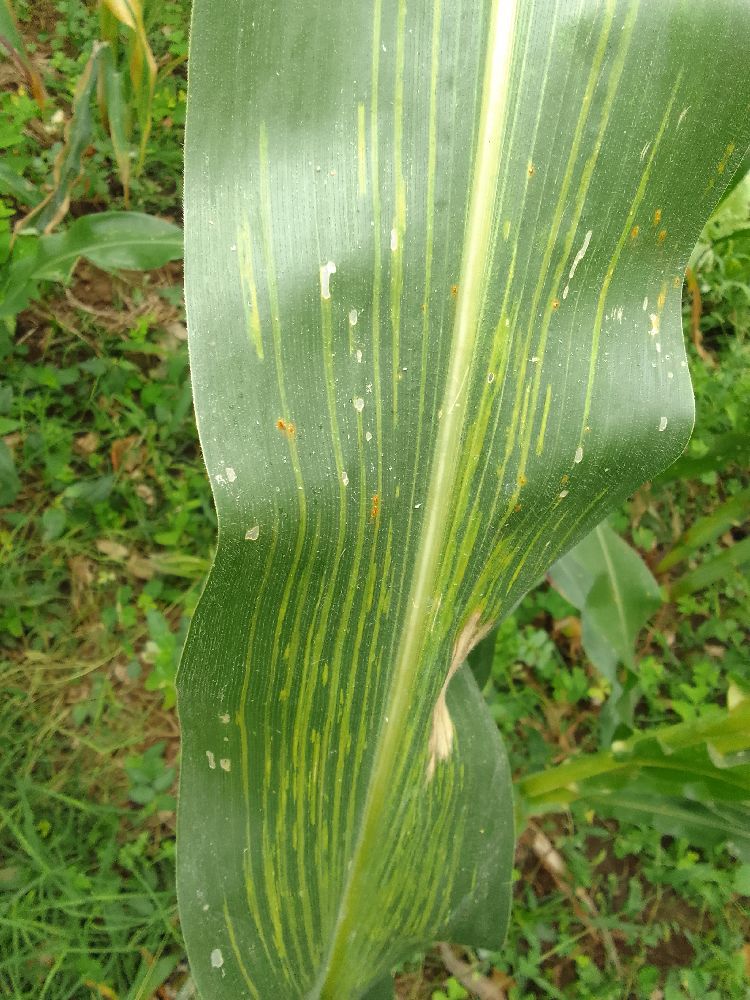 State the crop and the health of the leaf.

maize, maize streak virus
